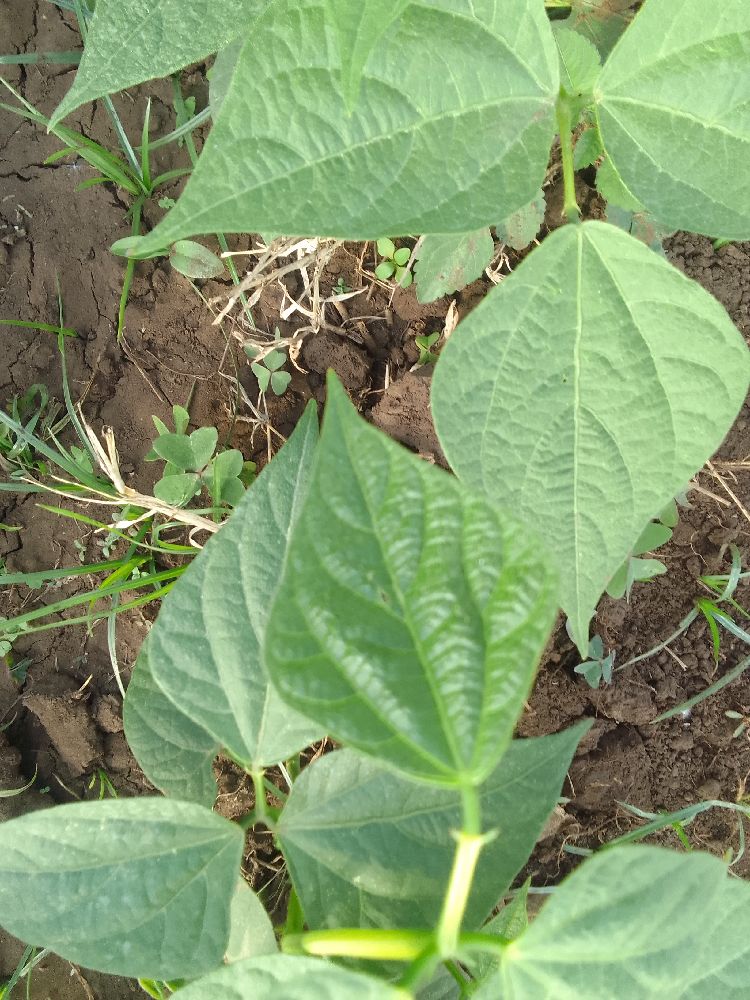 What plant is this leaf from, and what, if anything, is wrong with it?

common bean, healthy
